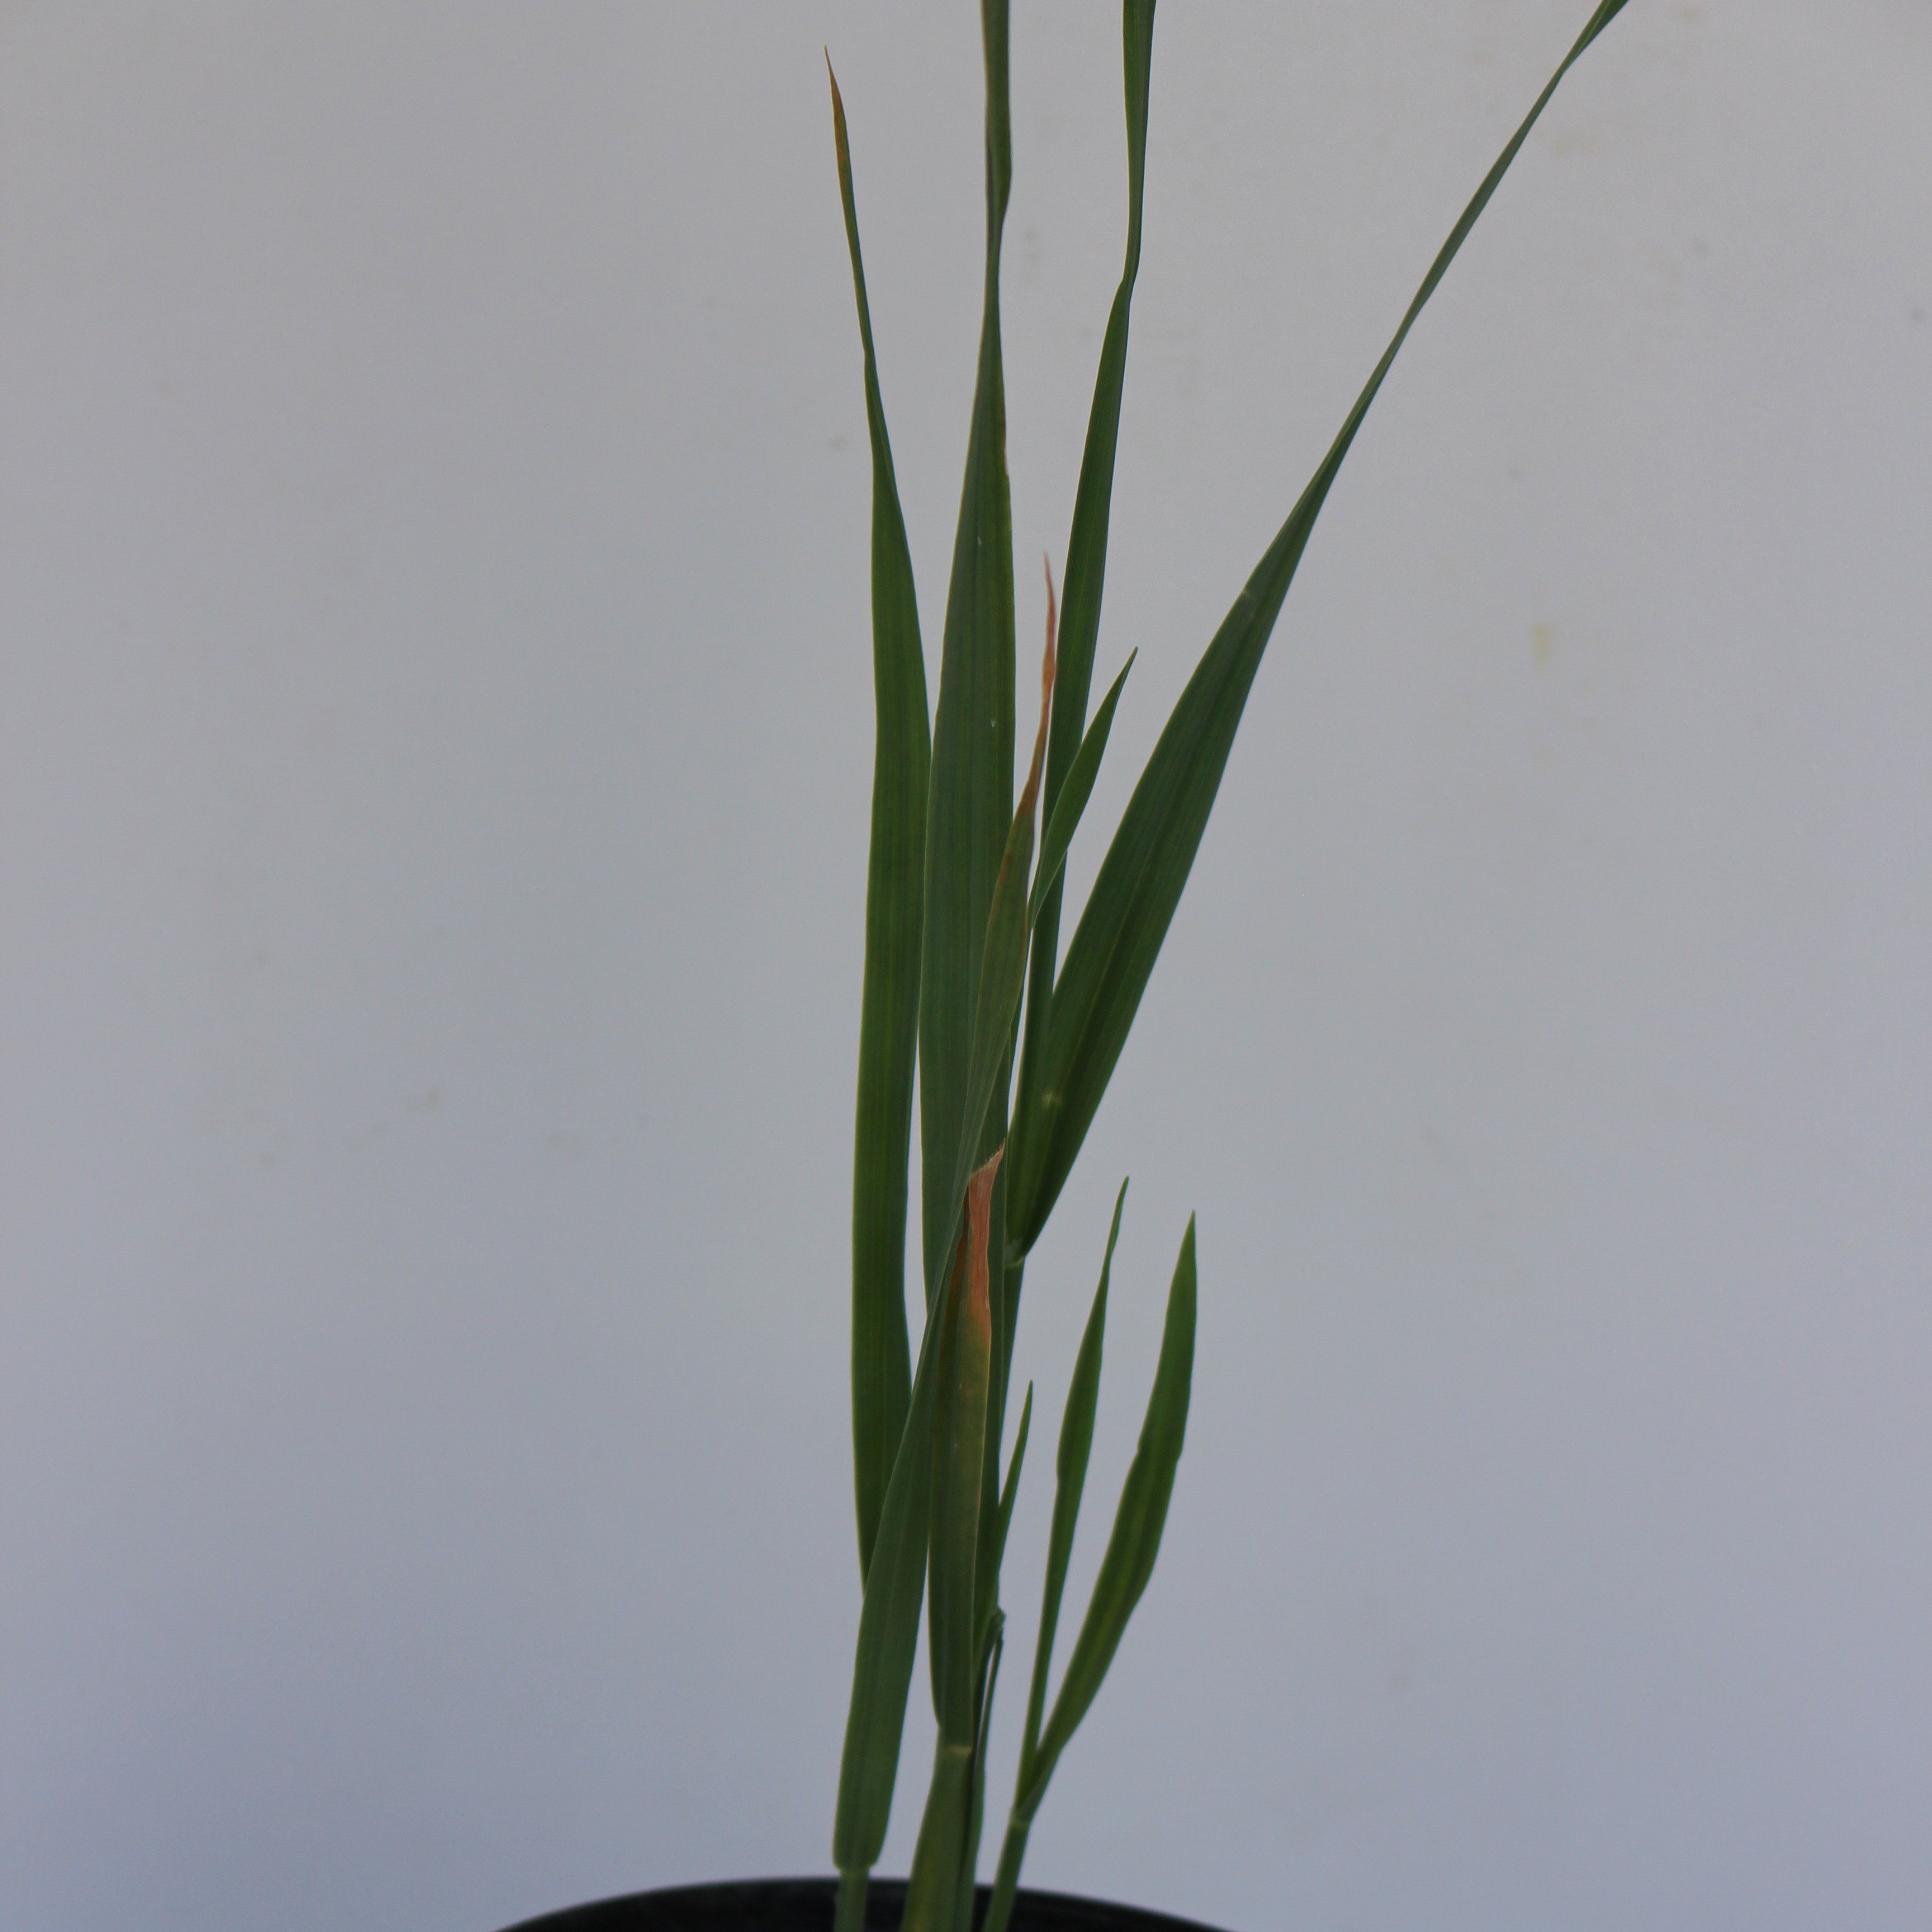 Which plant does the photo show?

Avena sterilis
